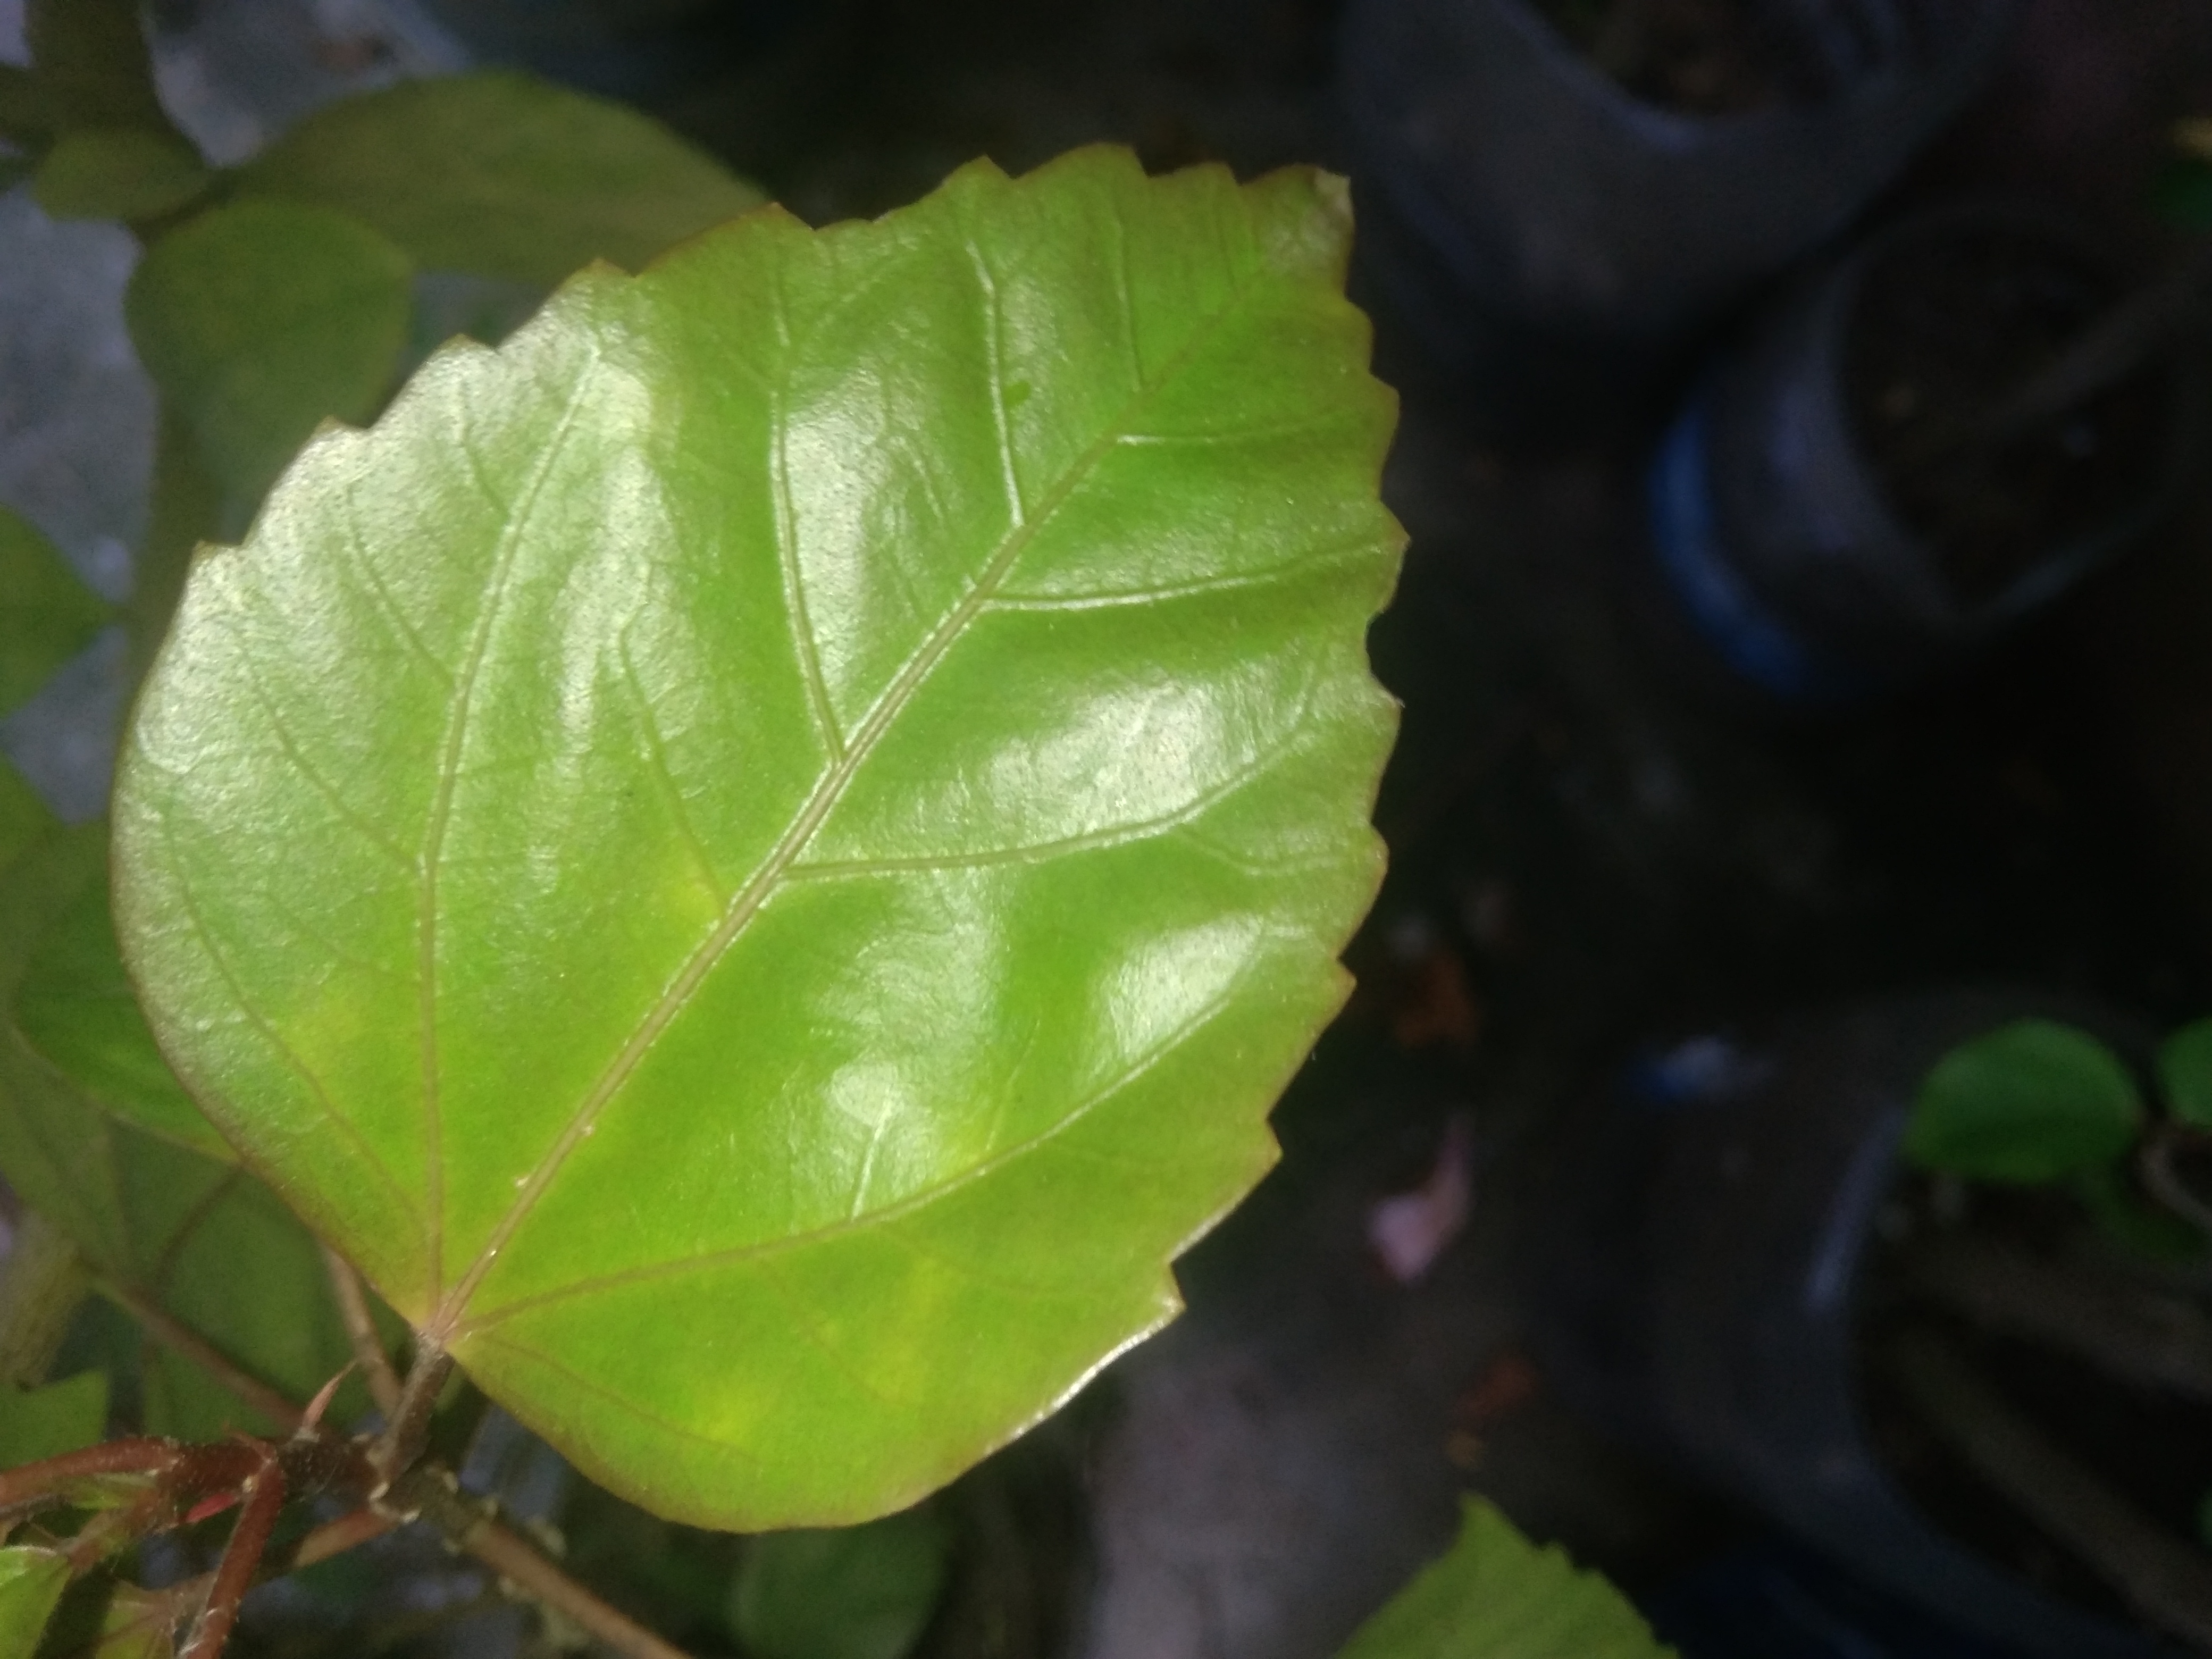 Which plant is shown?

hibiscus
